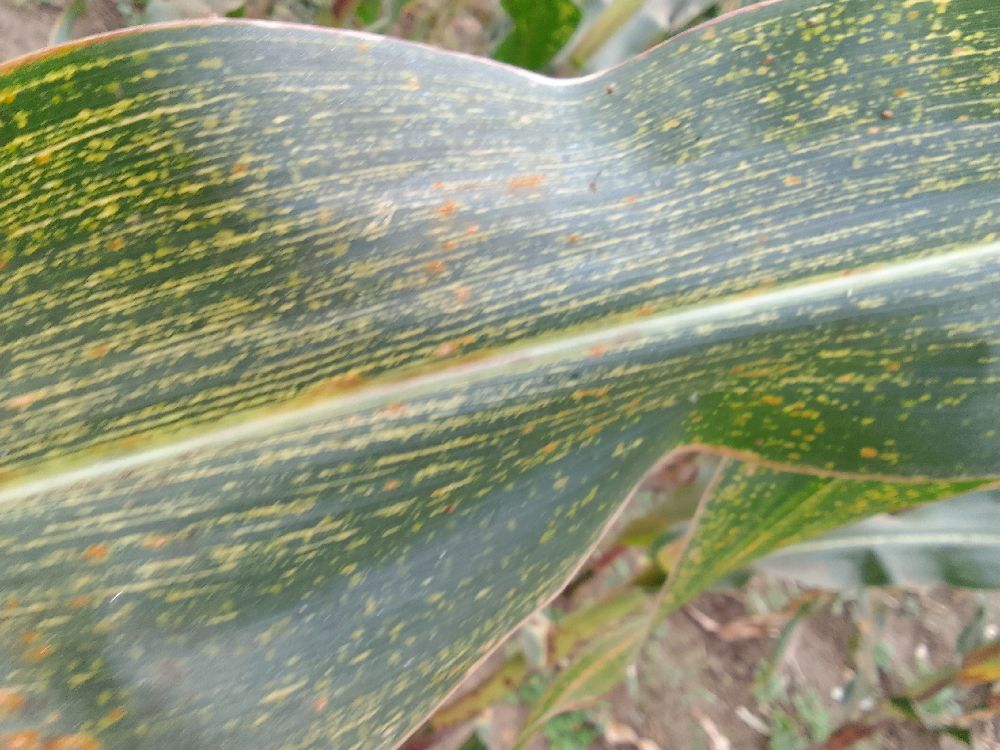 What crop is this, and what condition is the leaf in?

maize, maize streak virus
